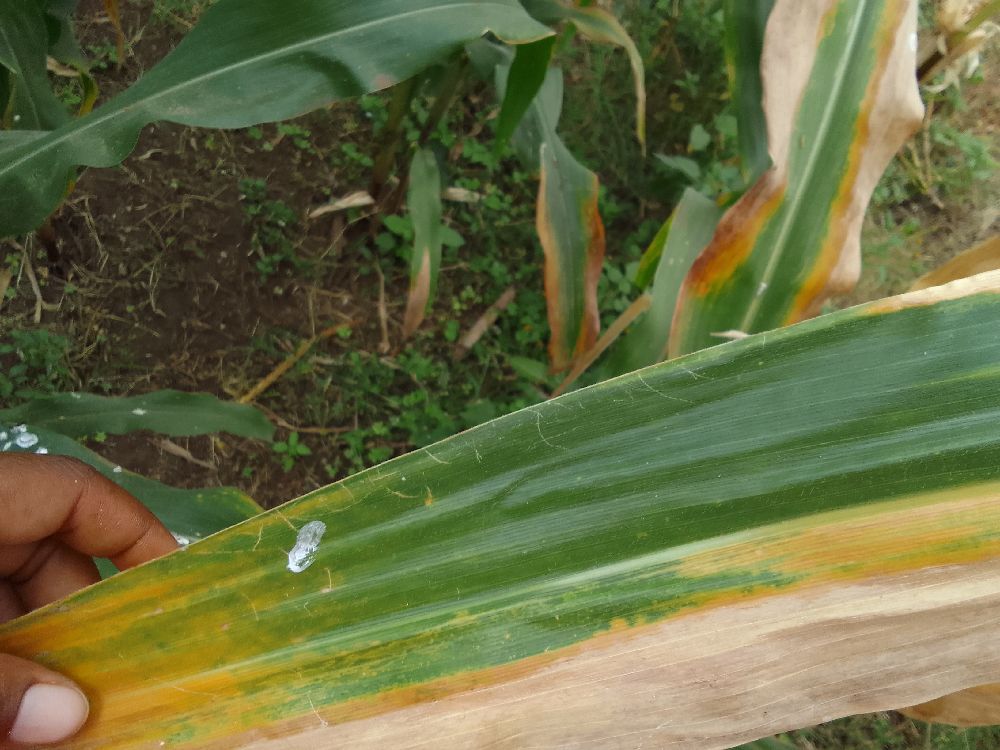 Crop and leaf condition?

maize, maize lethal necrosis
